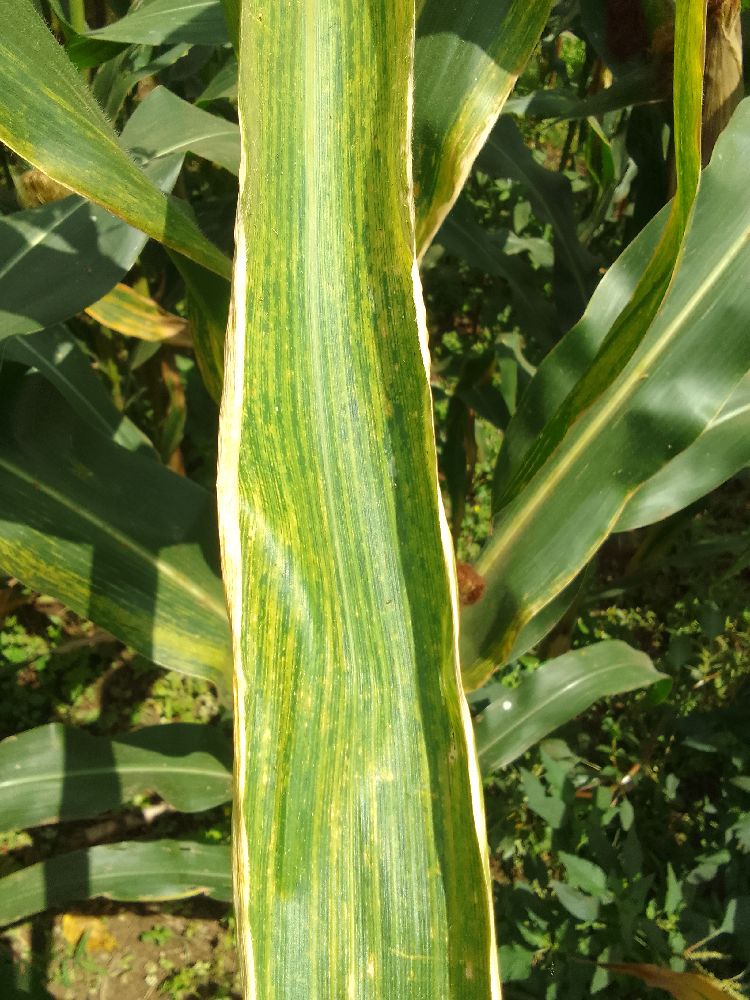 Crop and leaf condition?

maize, maize lethal necrosis
